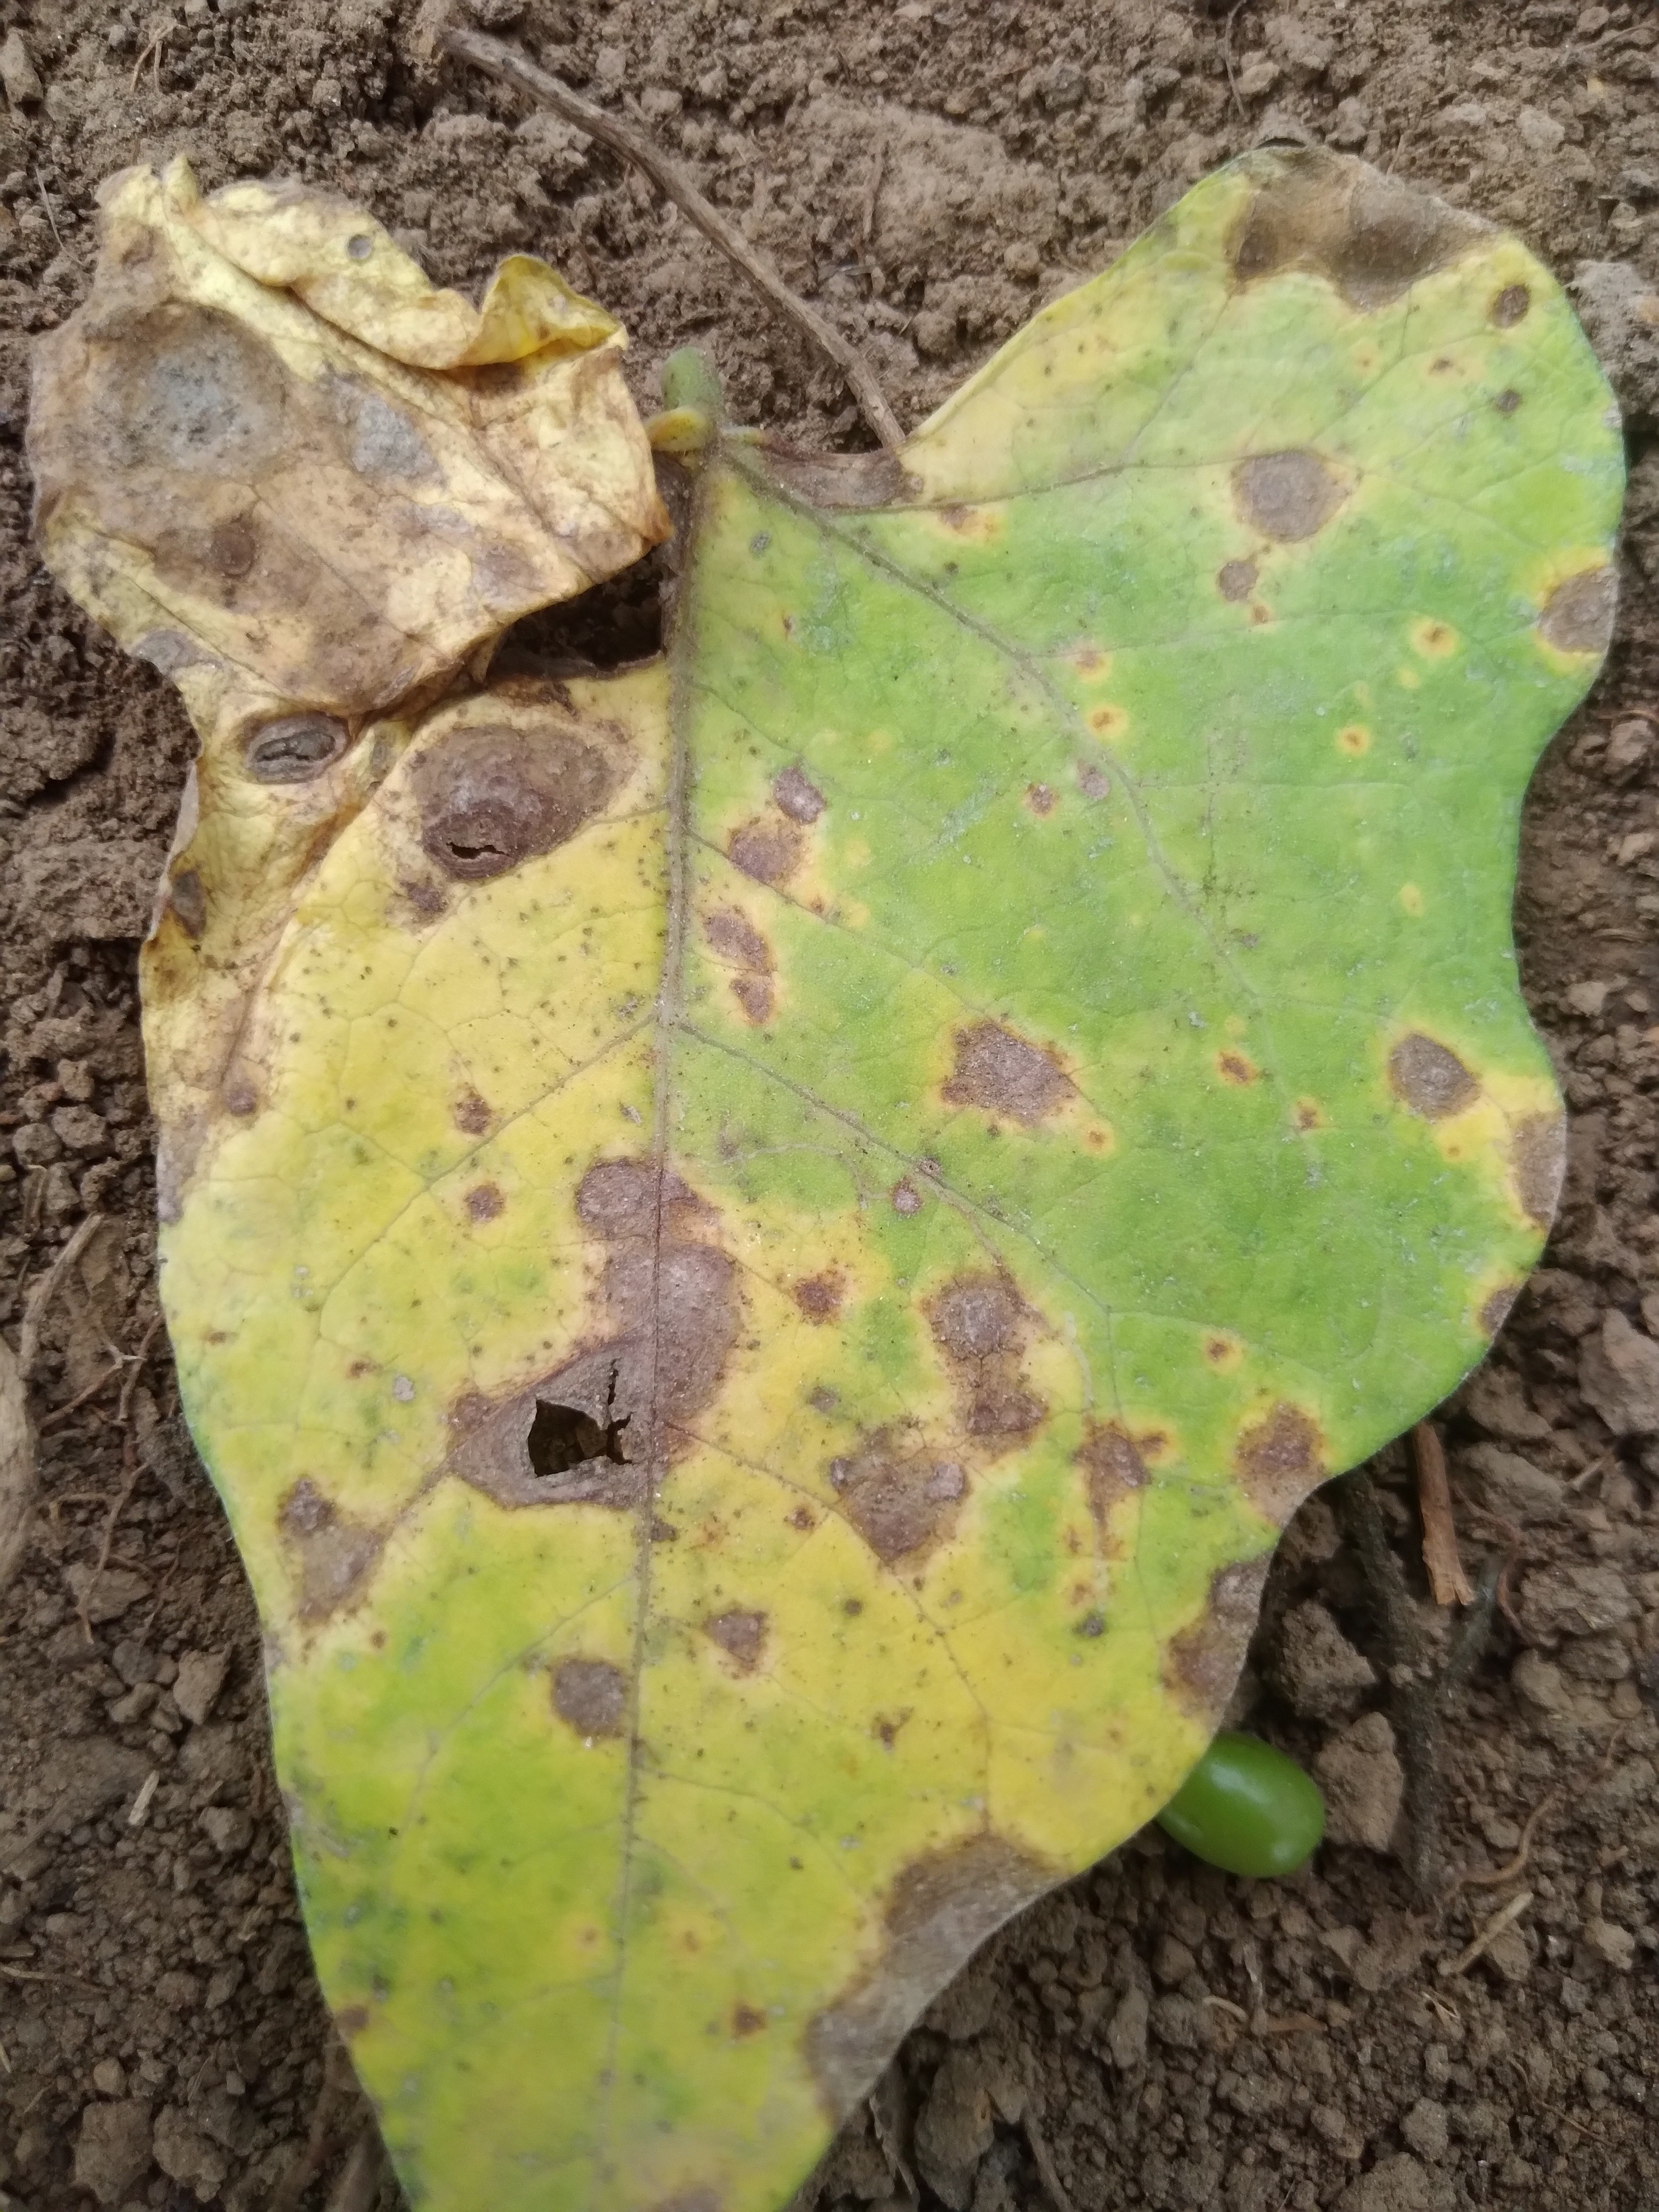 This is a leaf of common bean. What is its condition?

rust
